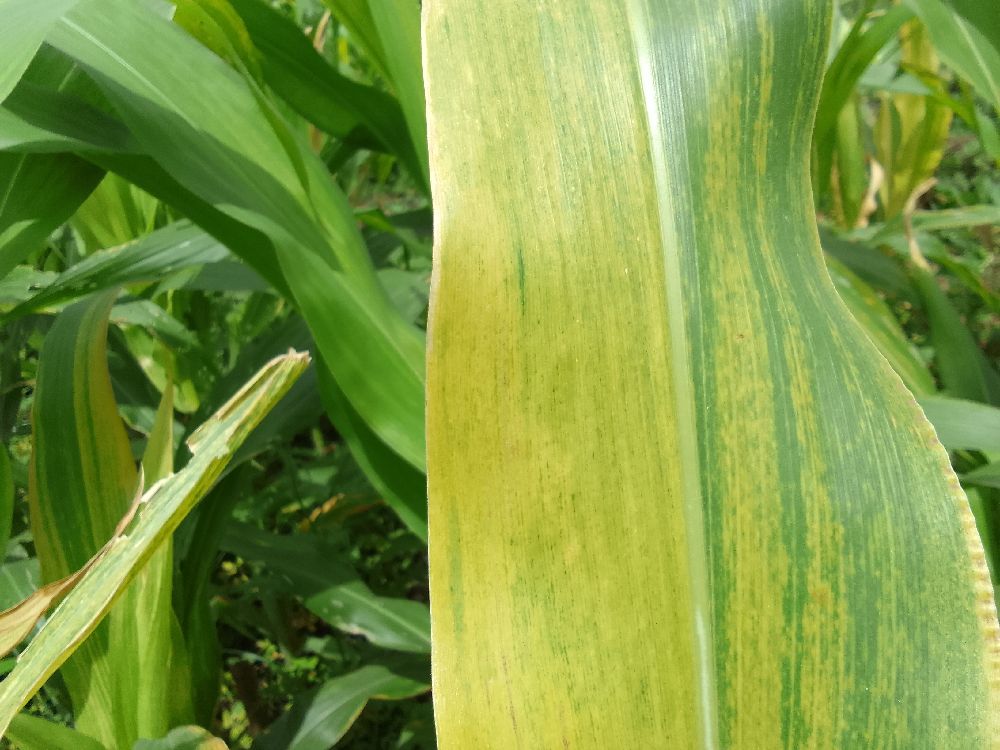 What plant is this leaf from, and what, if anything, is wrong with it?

maize, maize lethal necrosis
